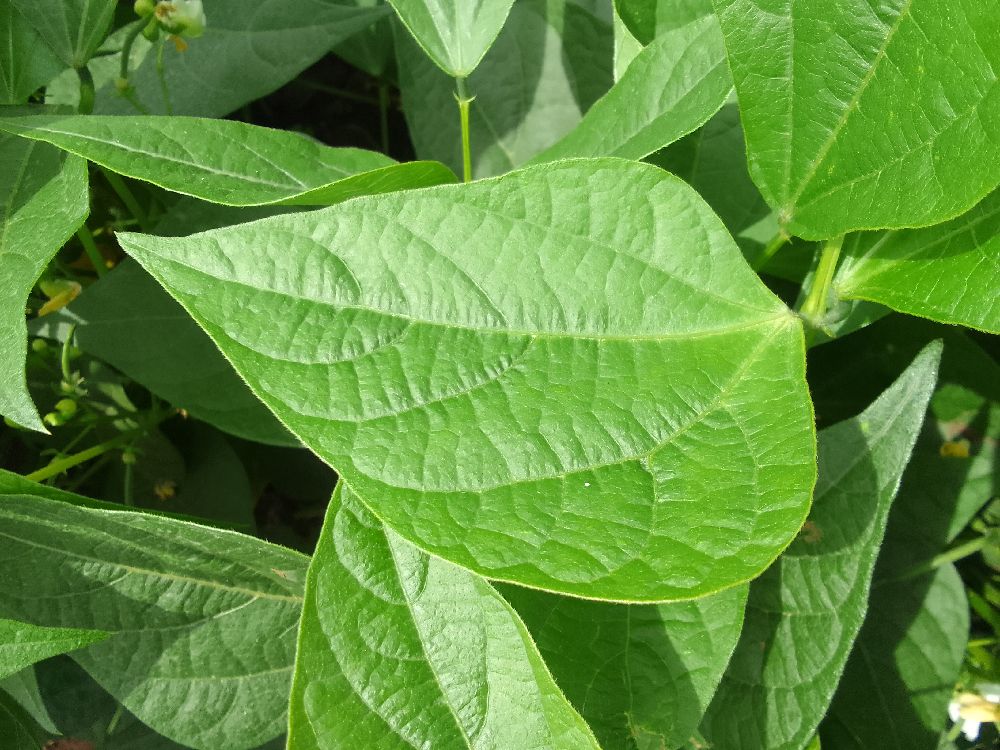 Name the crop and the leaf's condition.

common bean, healthy
